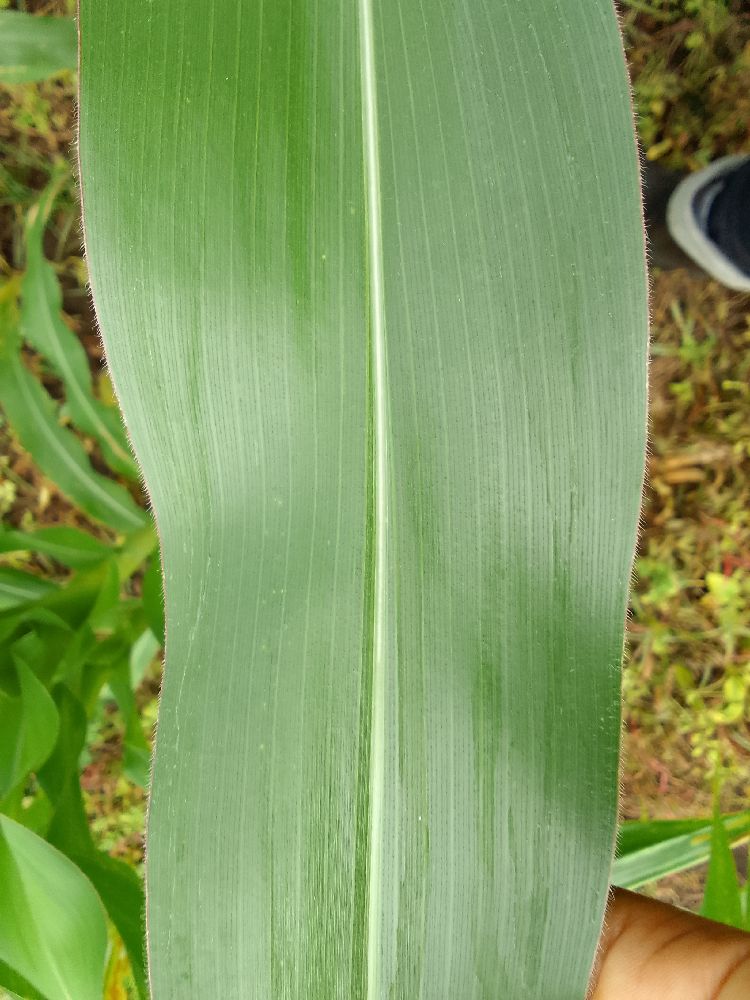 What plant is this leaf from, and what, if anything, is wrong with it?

maize, healthy
